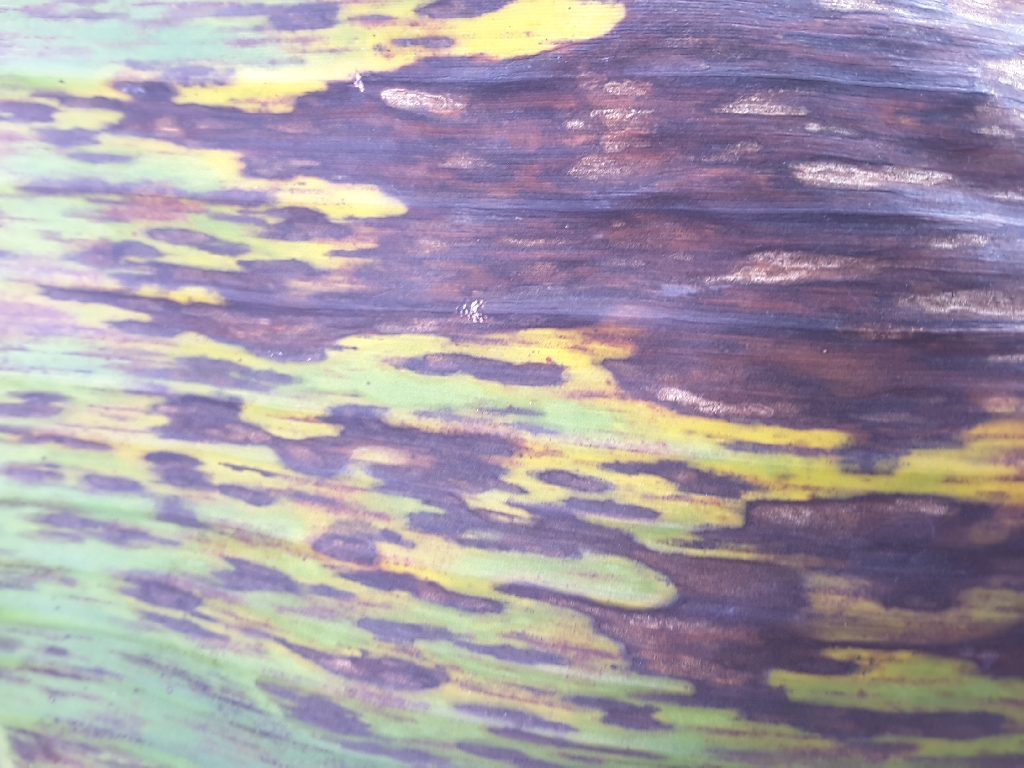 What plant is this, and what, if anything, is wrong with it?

banana, black sigatoka
